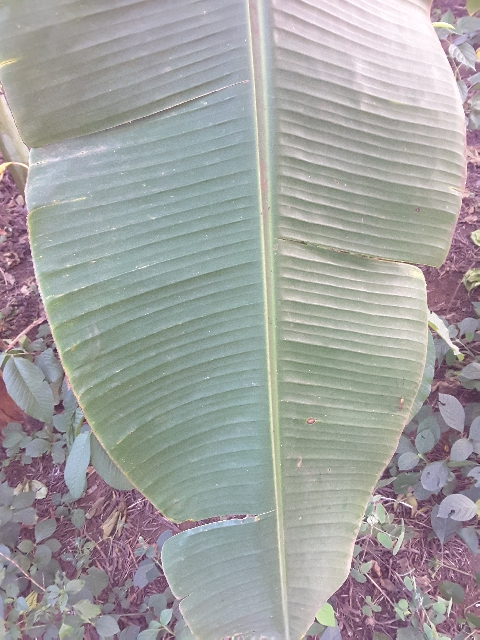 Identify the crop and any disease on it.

banana, healthy
